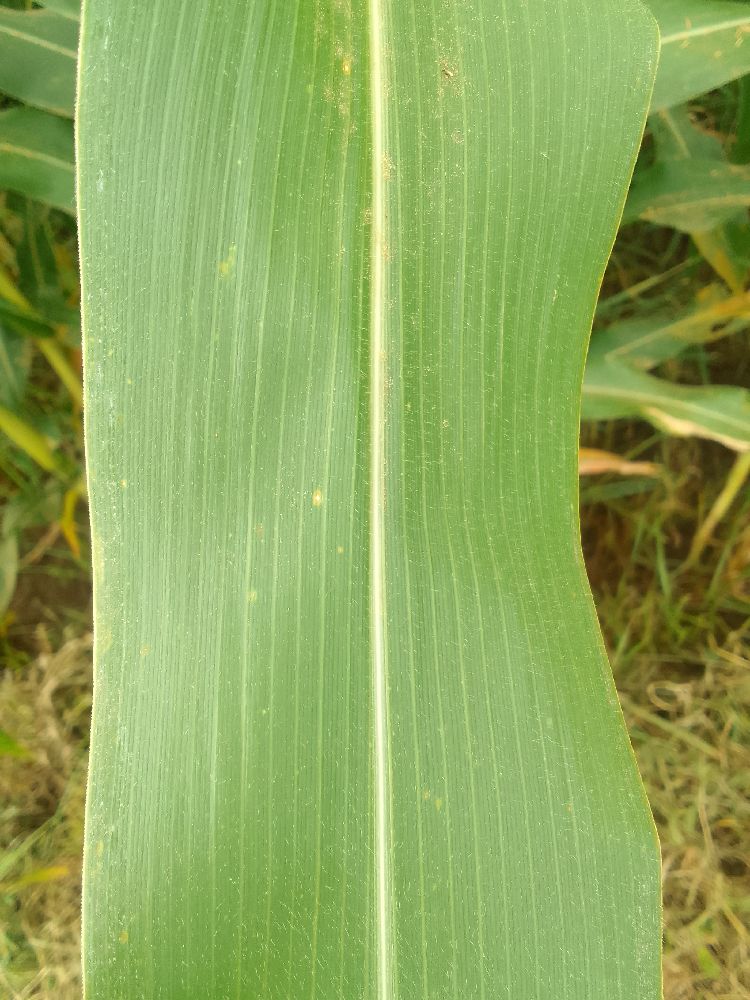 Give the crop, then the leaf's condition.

maize, healthy
